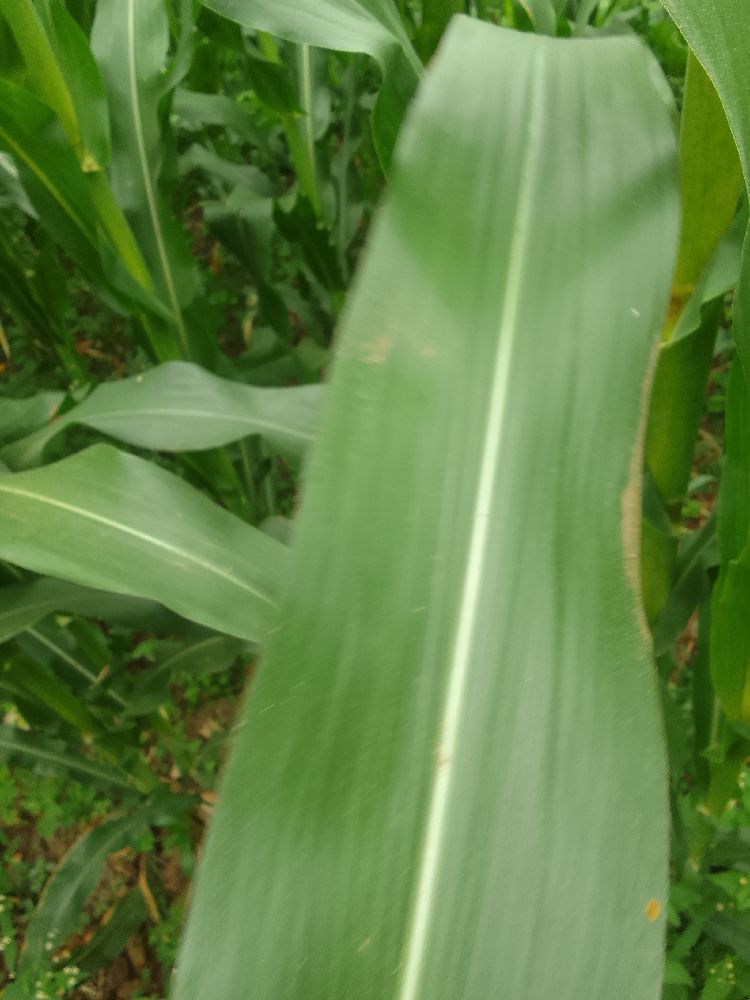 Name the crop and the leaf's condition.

maize, healthy
